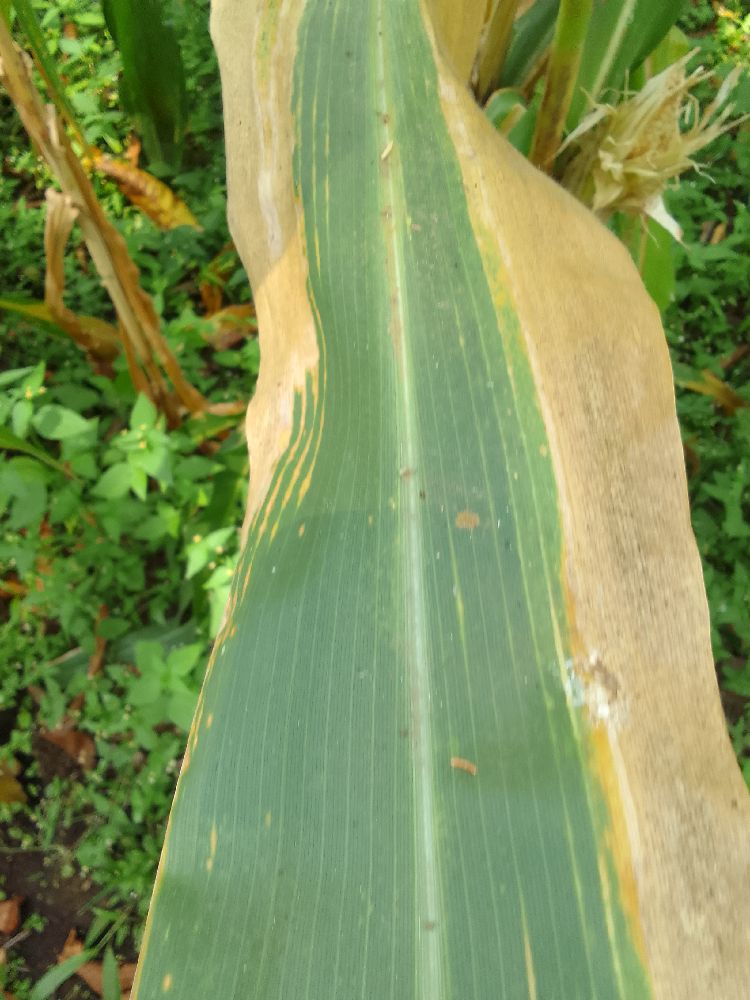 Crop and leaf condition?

maize, maize lethal necrosis
